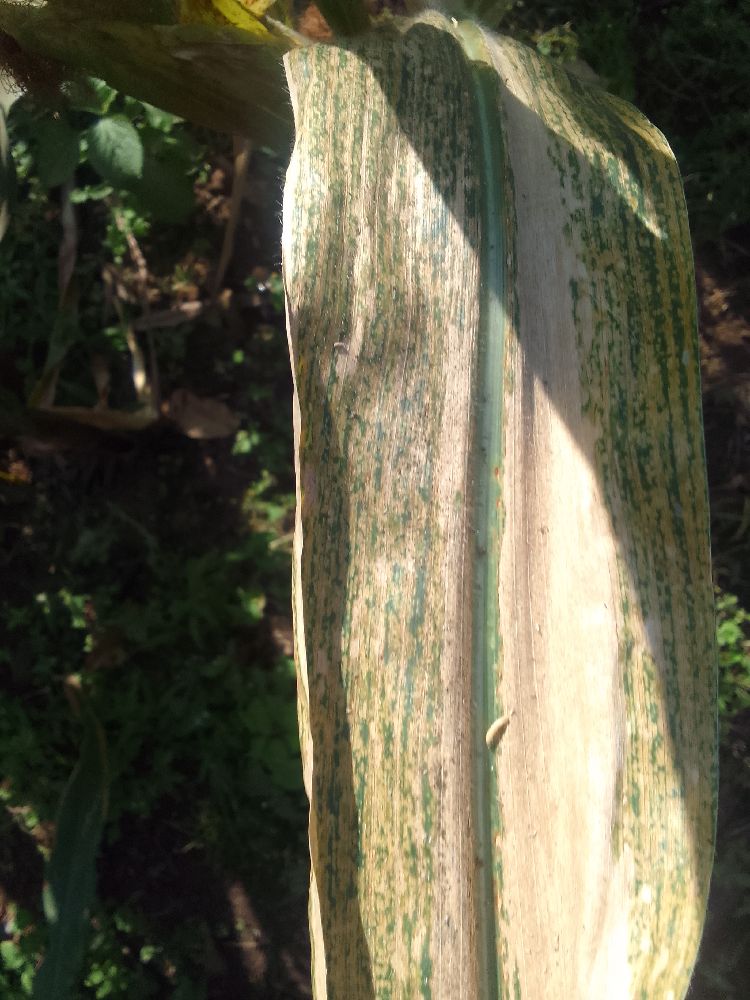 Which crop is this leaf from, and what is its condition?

maize, maize lethal necrosis
